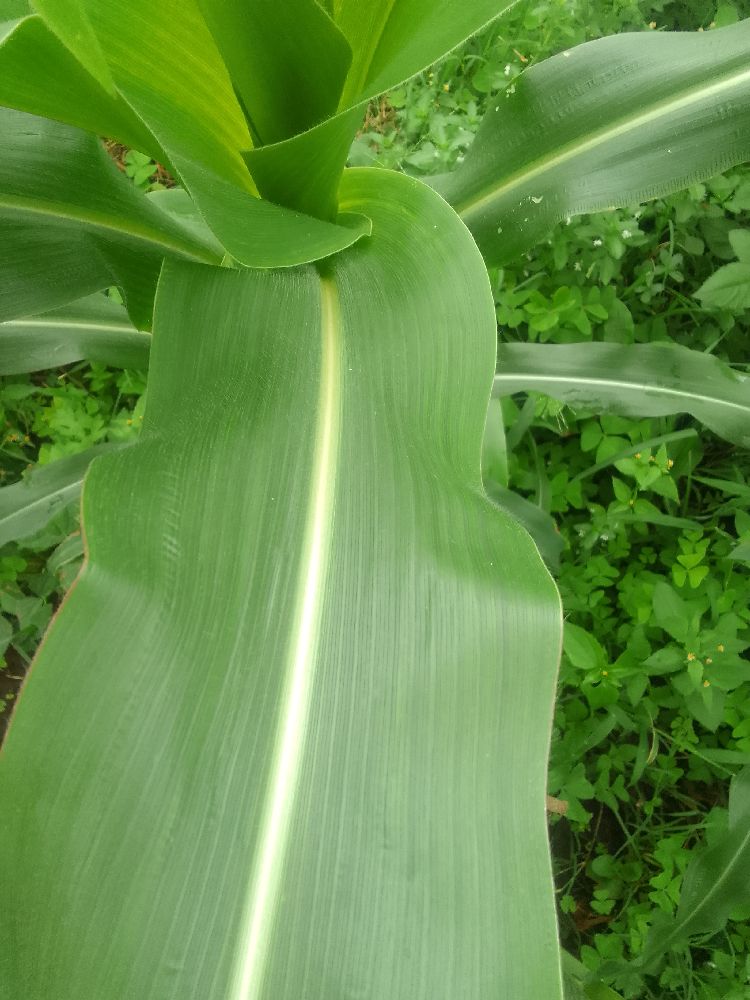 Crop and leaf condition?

maize, healthy
